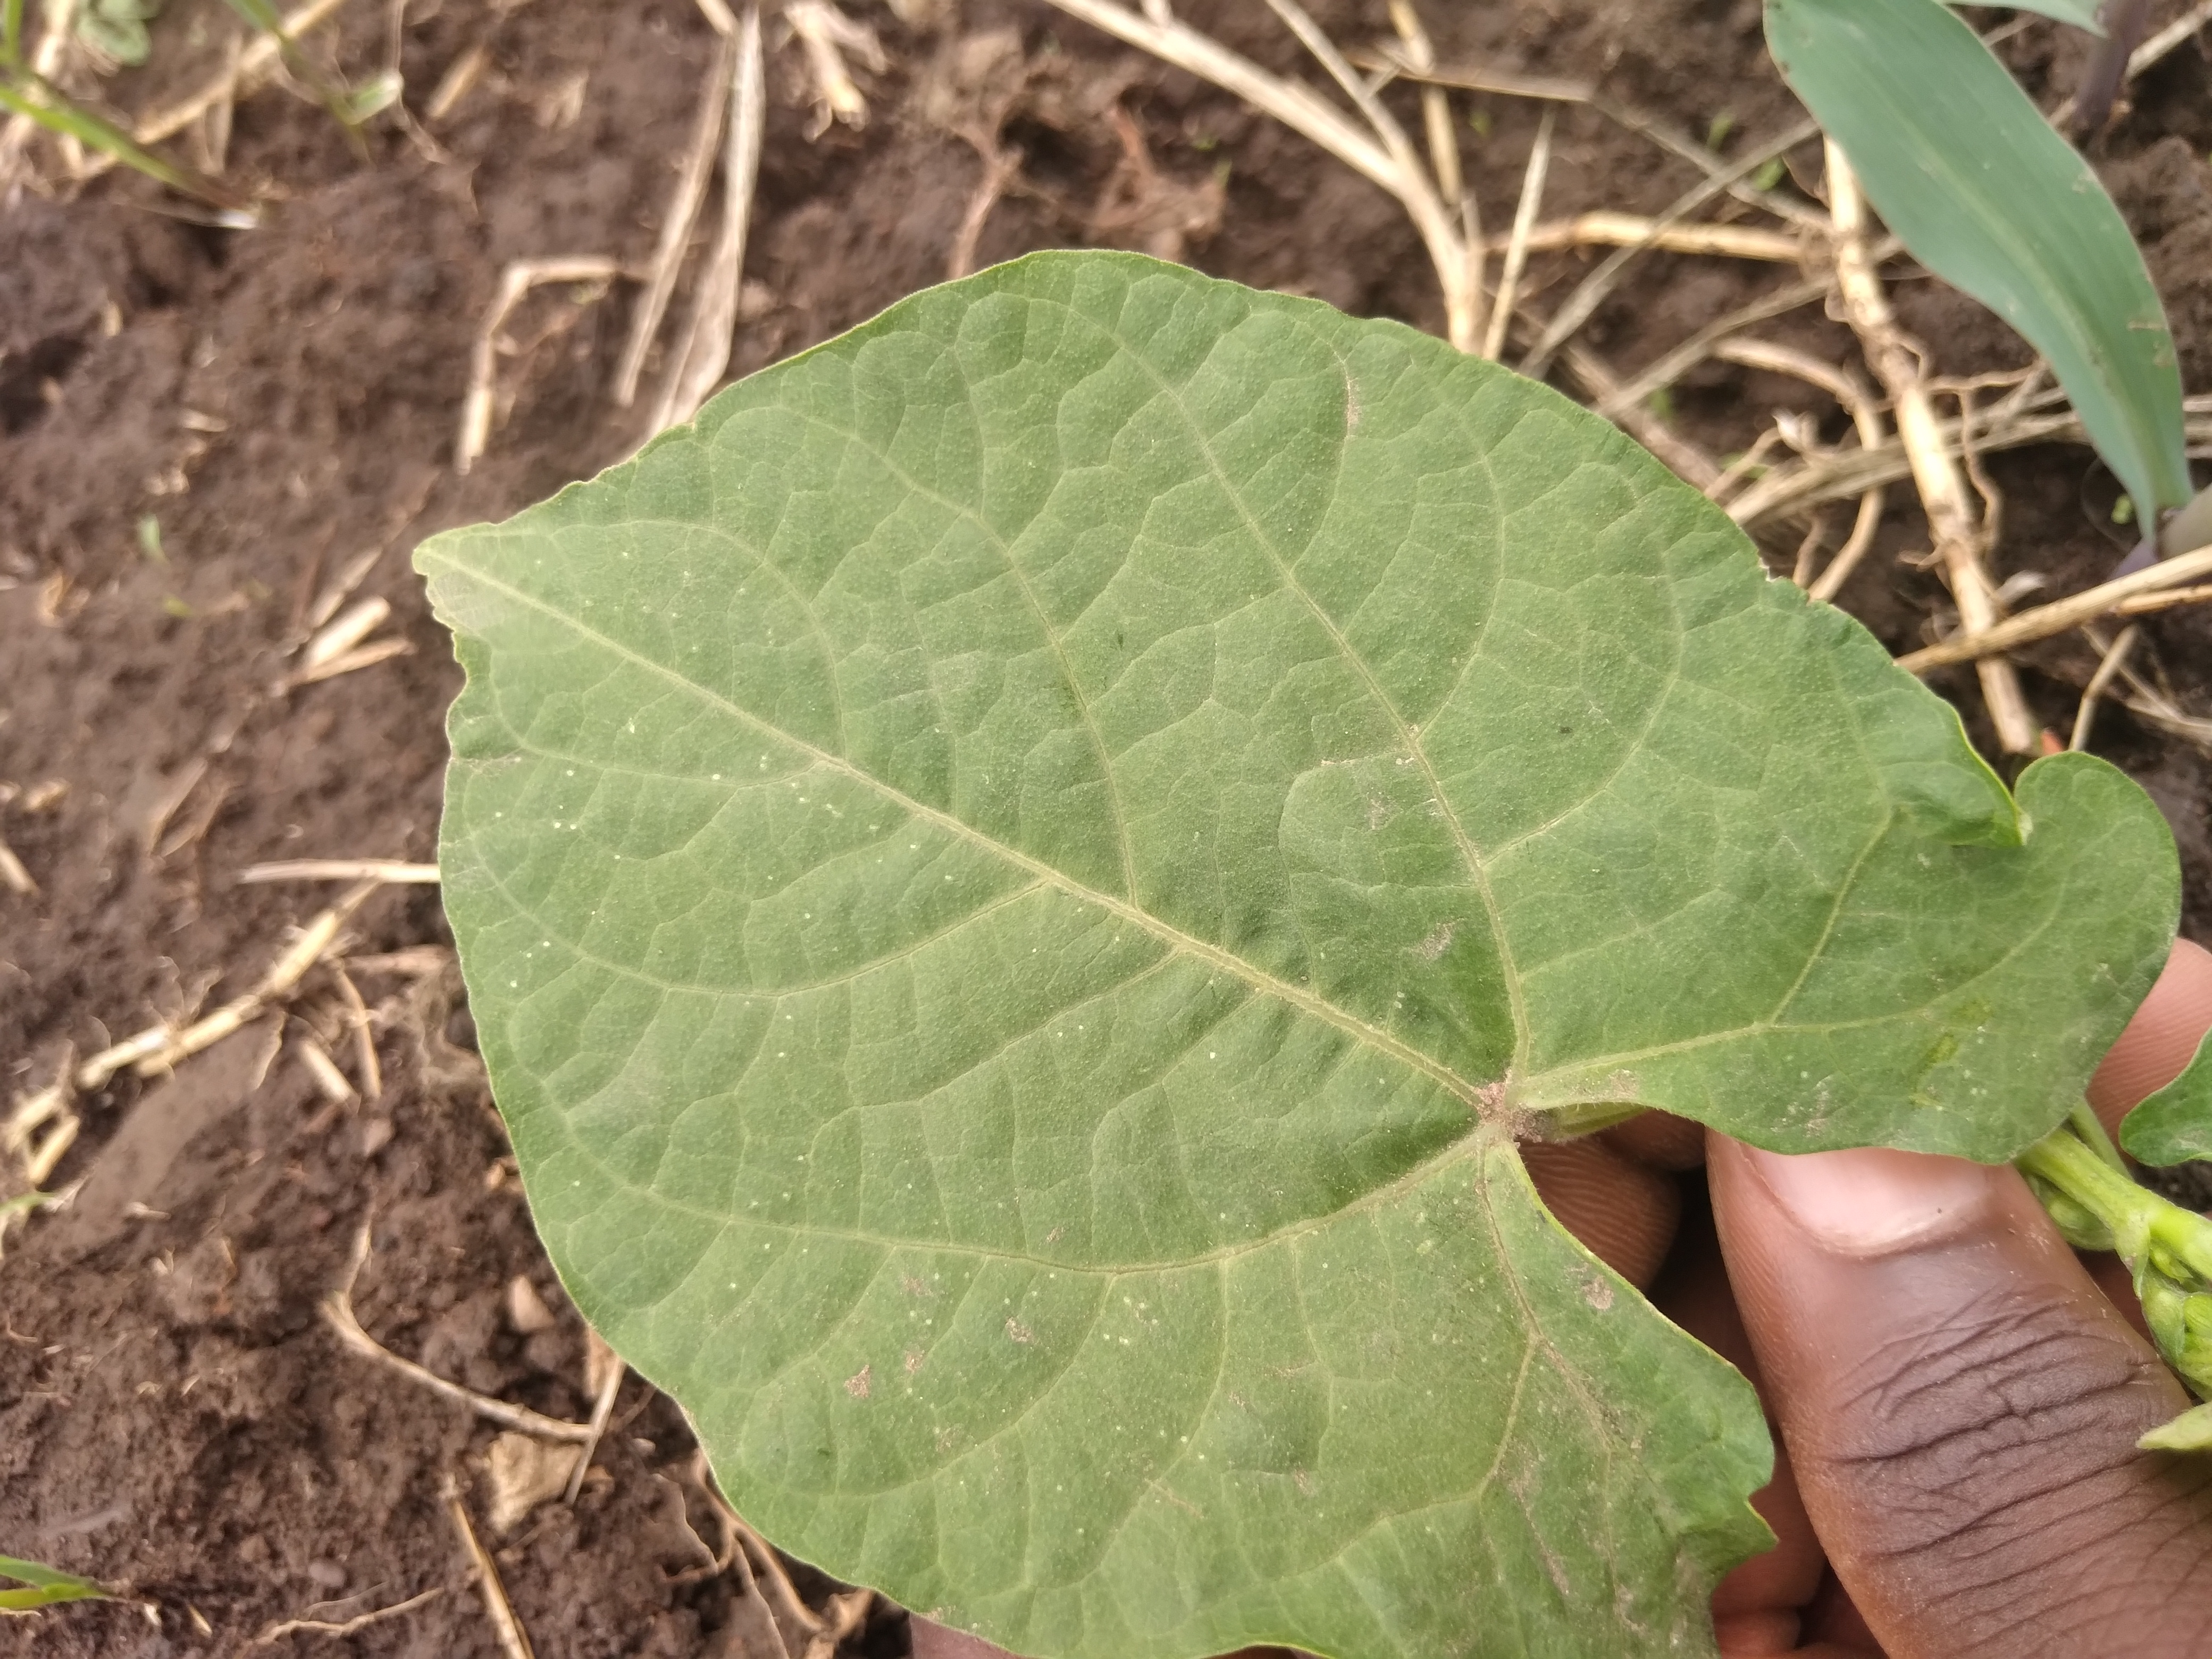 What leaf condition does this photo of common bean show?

healthy
